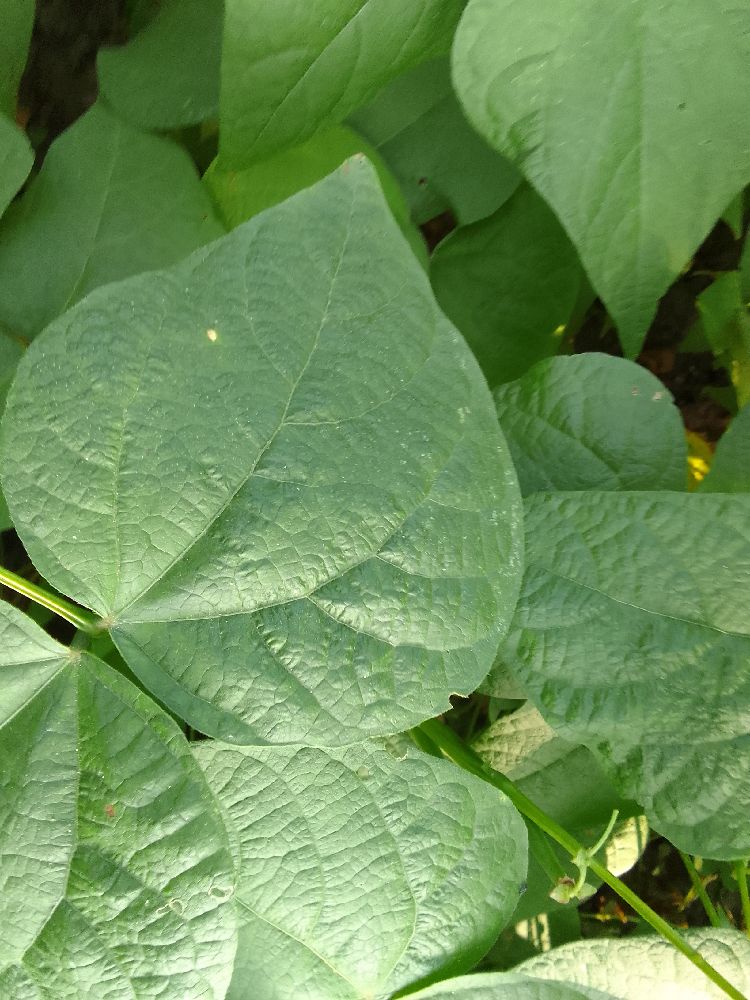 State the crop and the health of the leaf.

common bean, healthy
